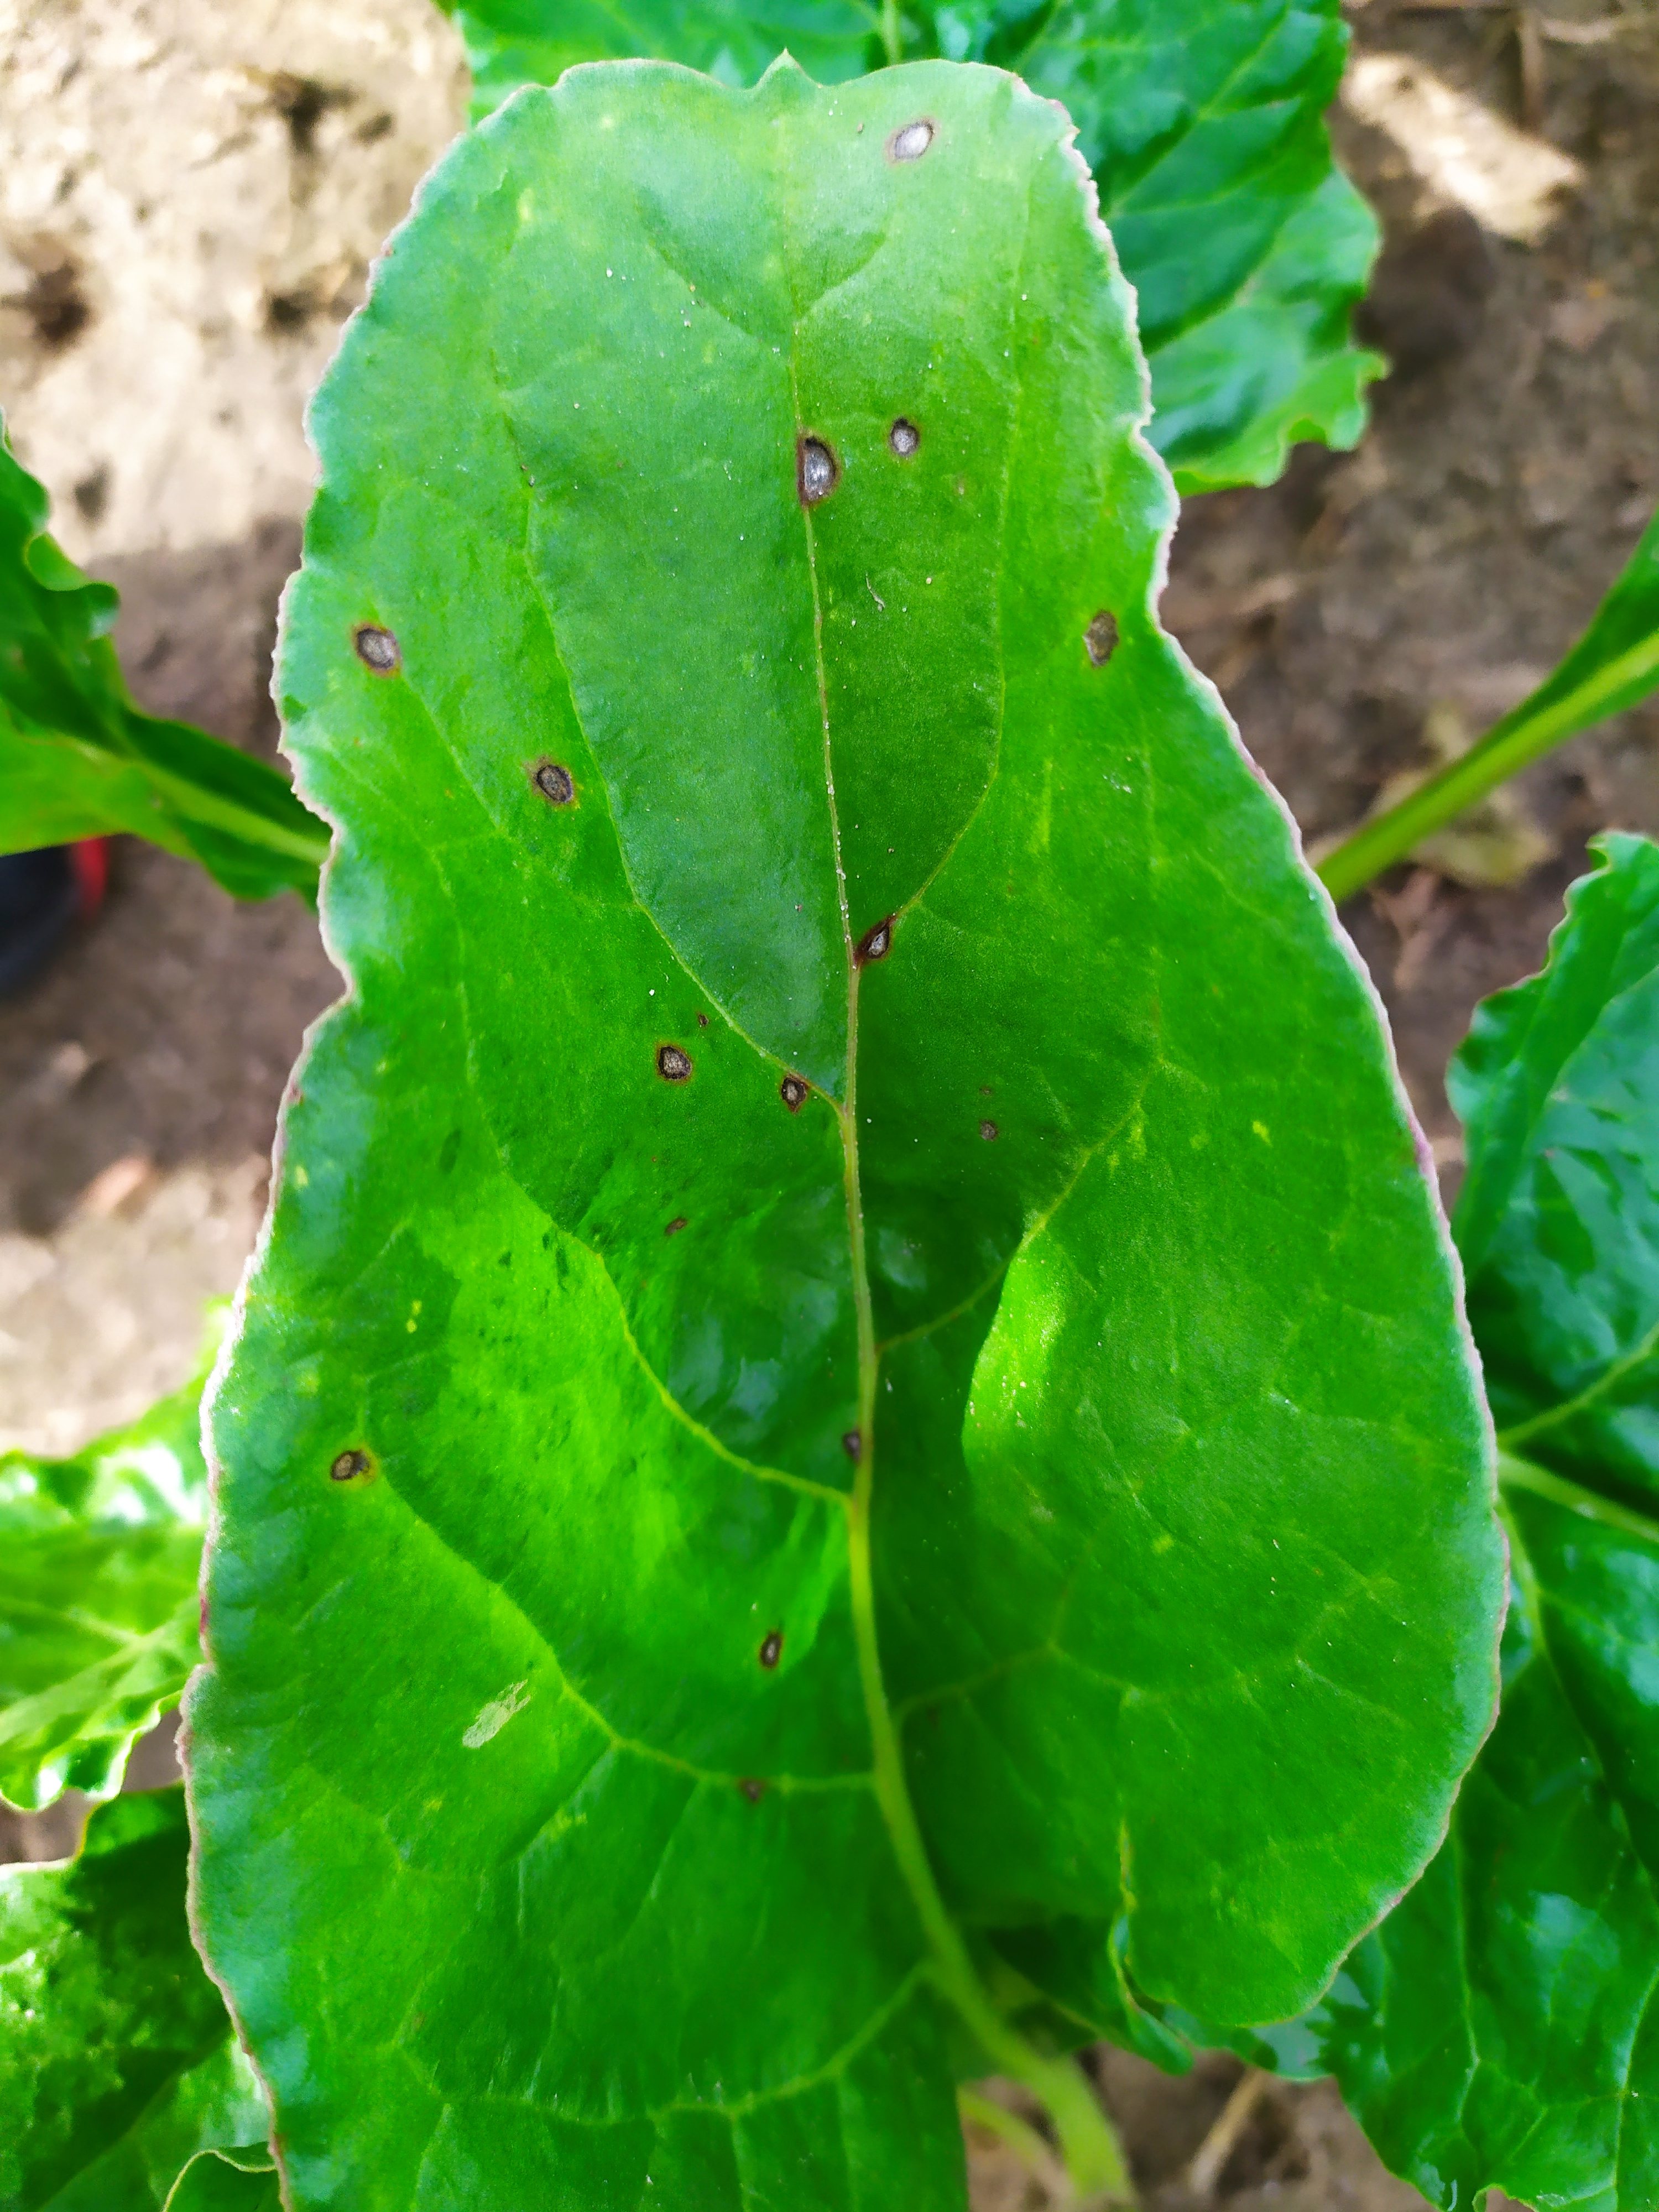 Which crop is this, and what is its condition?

beet, cercospora
